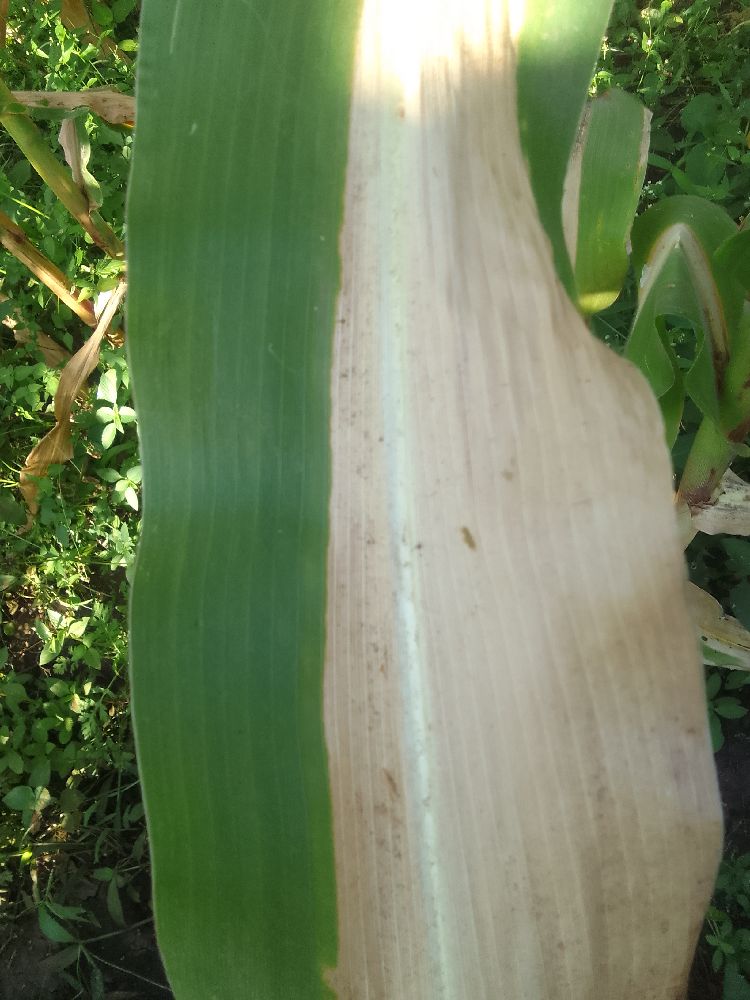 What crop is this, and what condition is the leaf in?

maize, maize lethal necrosis
